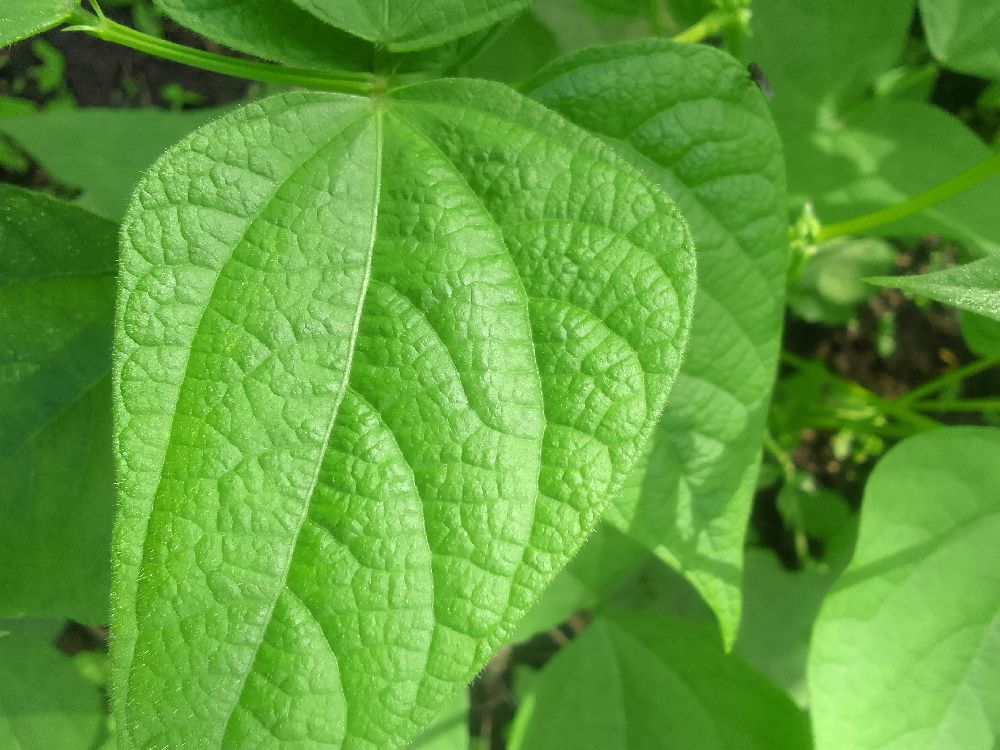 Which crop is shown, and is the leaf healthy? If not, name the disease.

common bean, healthy
